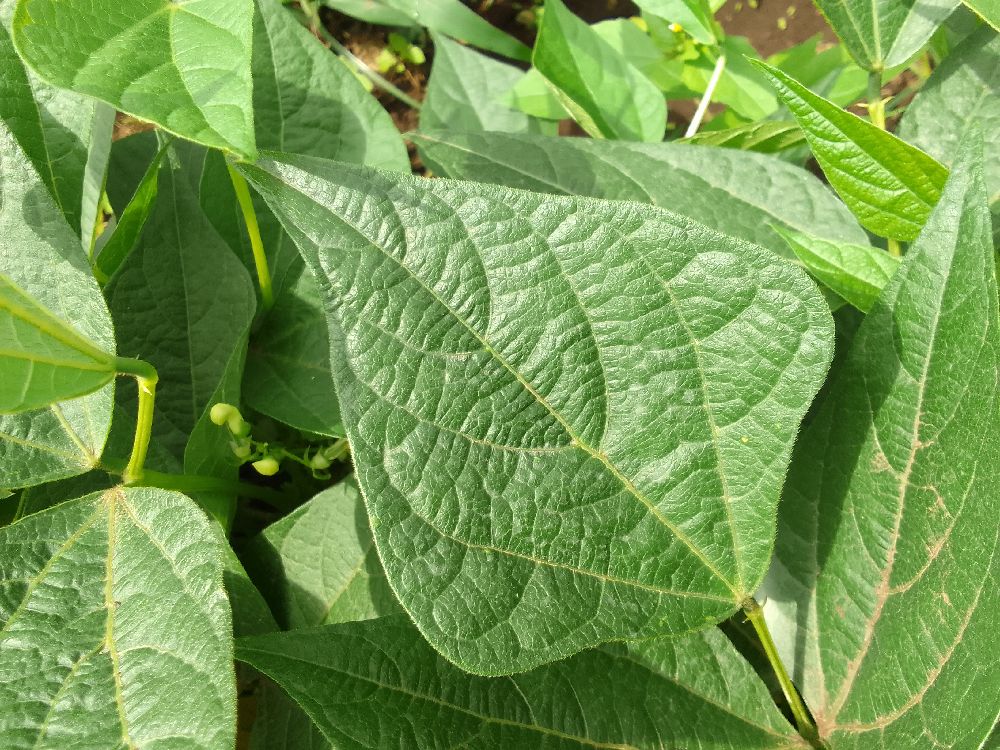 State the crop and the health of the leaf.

common bean, healthy
